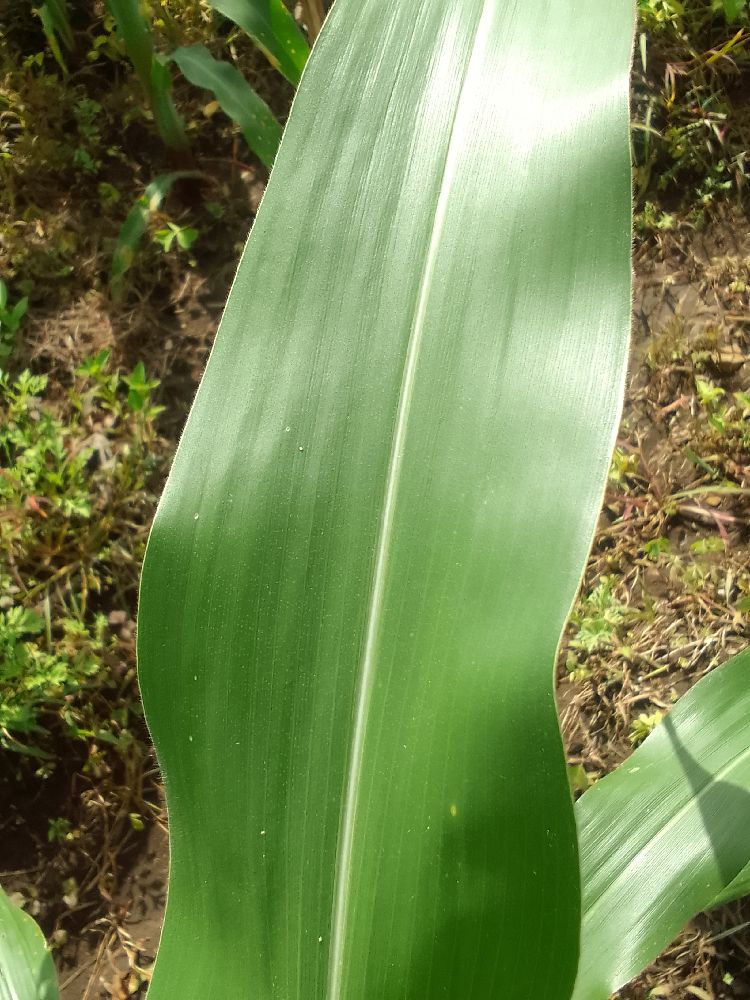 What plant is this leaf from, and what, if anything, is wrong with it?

maize, healthy
